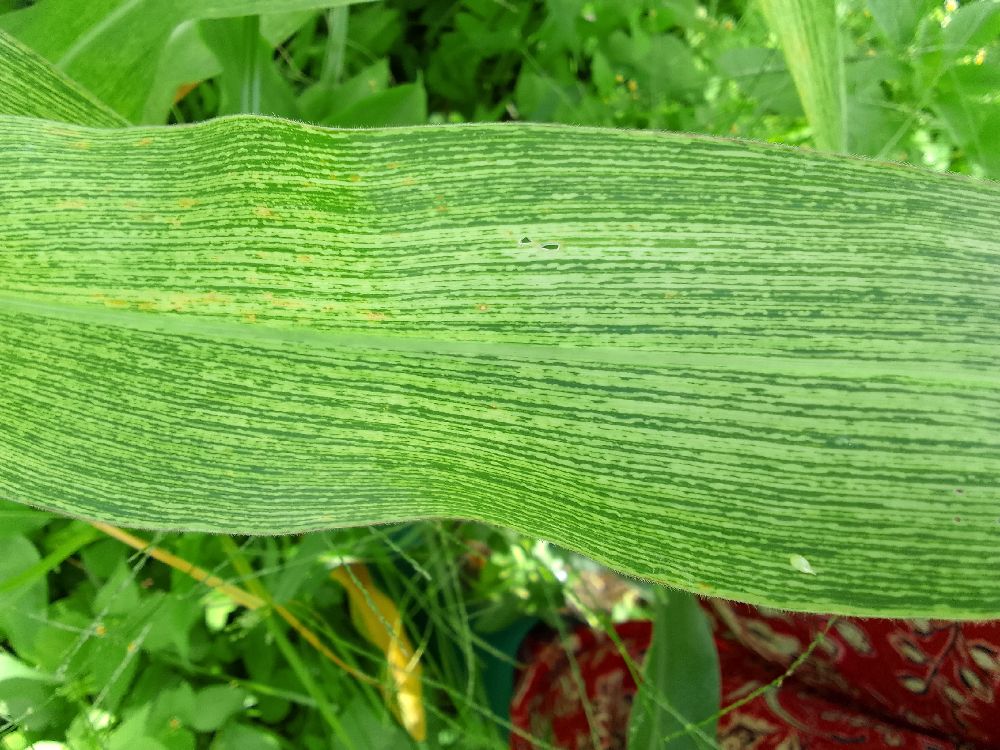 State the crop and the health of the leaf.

maize, maize streak virus
